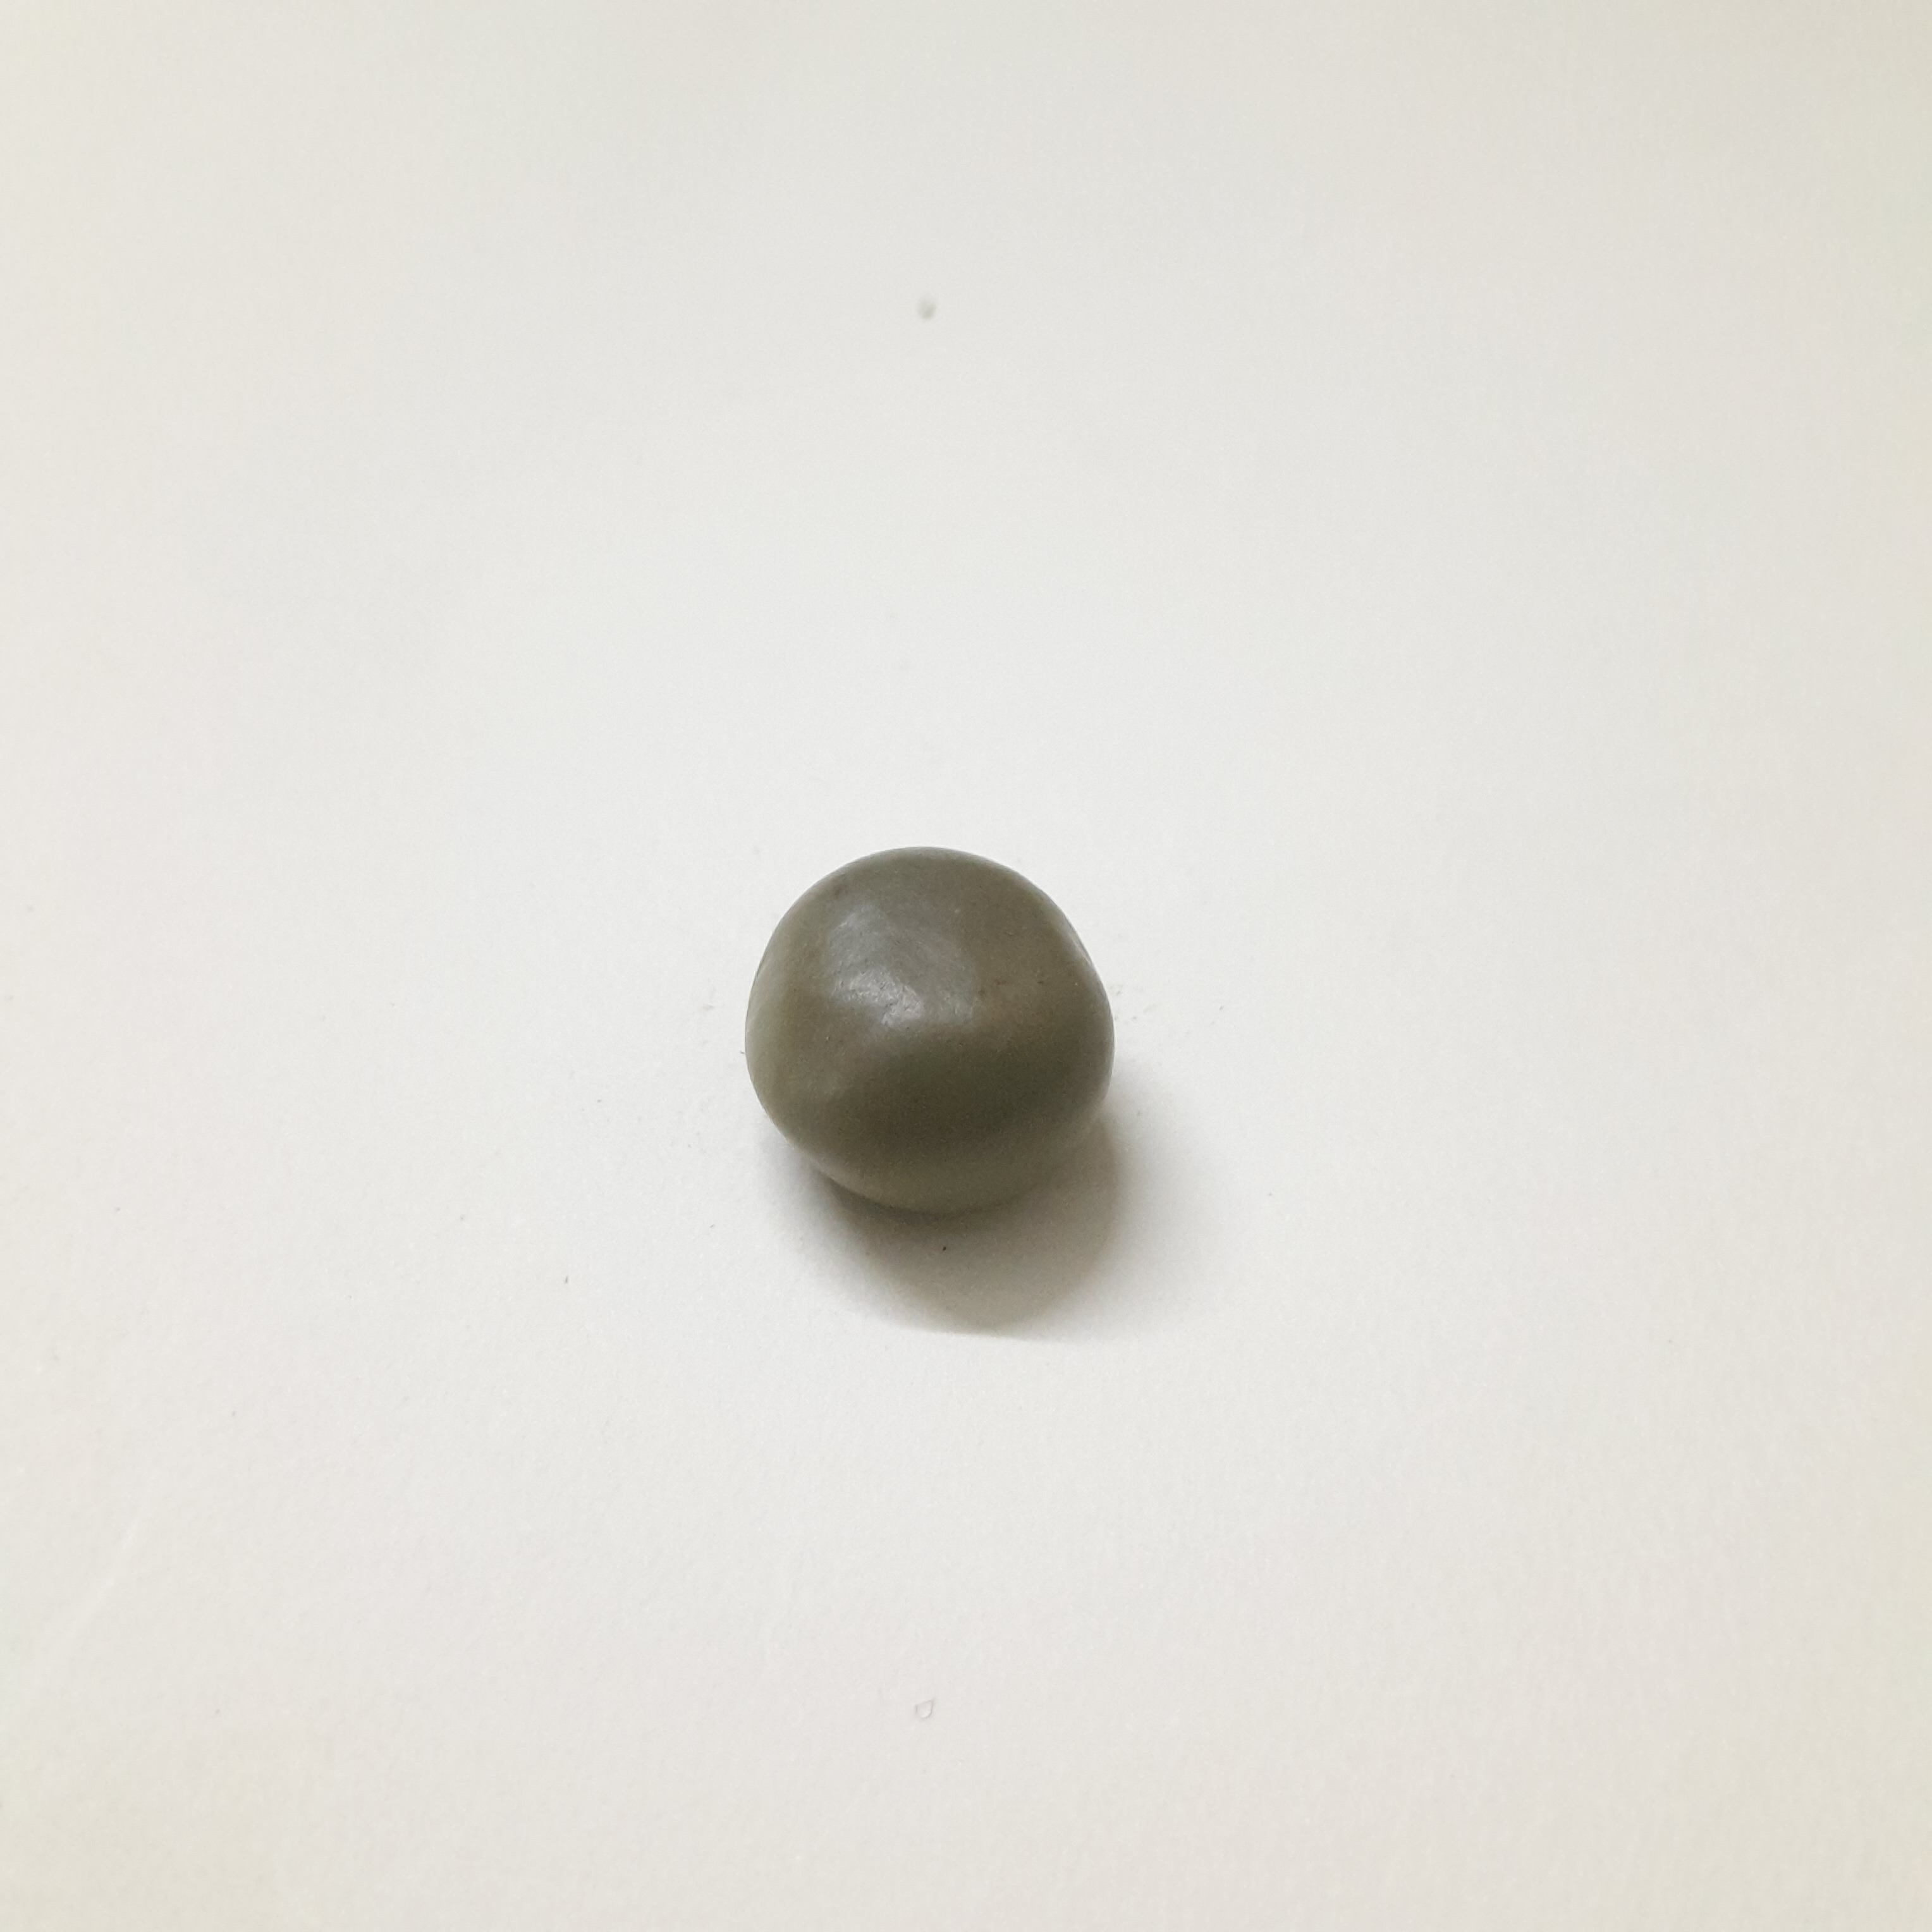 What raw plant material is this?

sagargota
